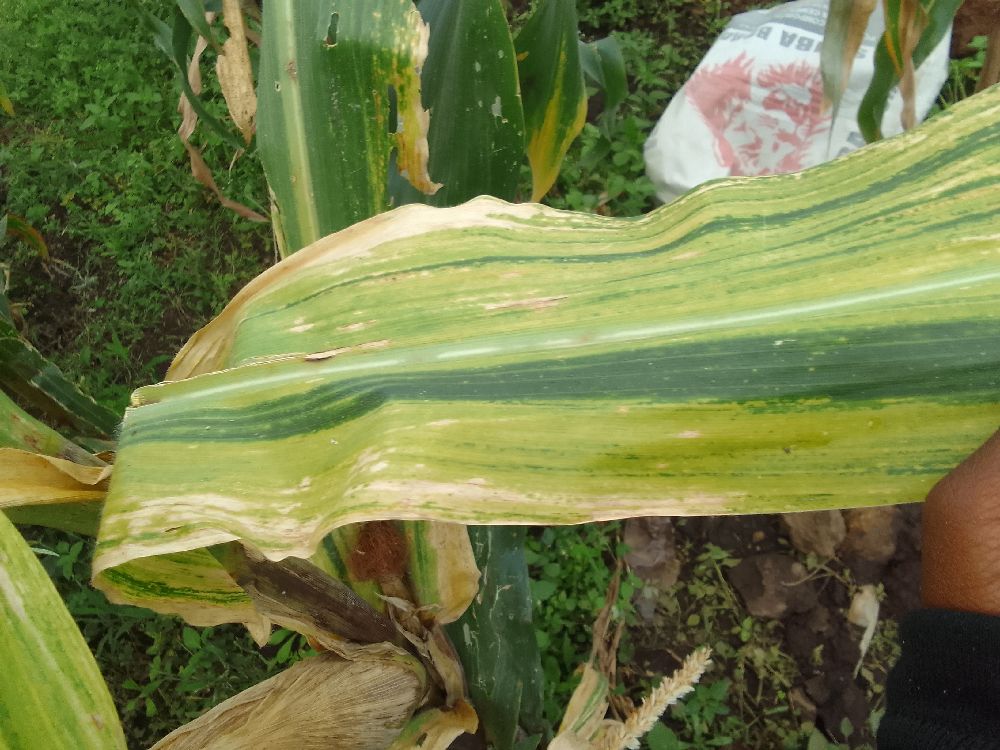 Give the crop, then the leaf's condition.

maize, maize lethal necrosis
